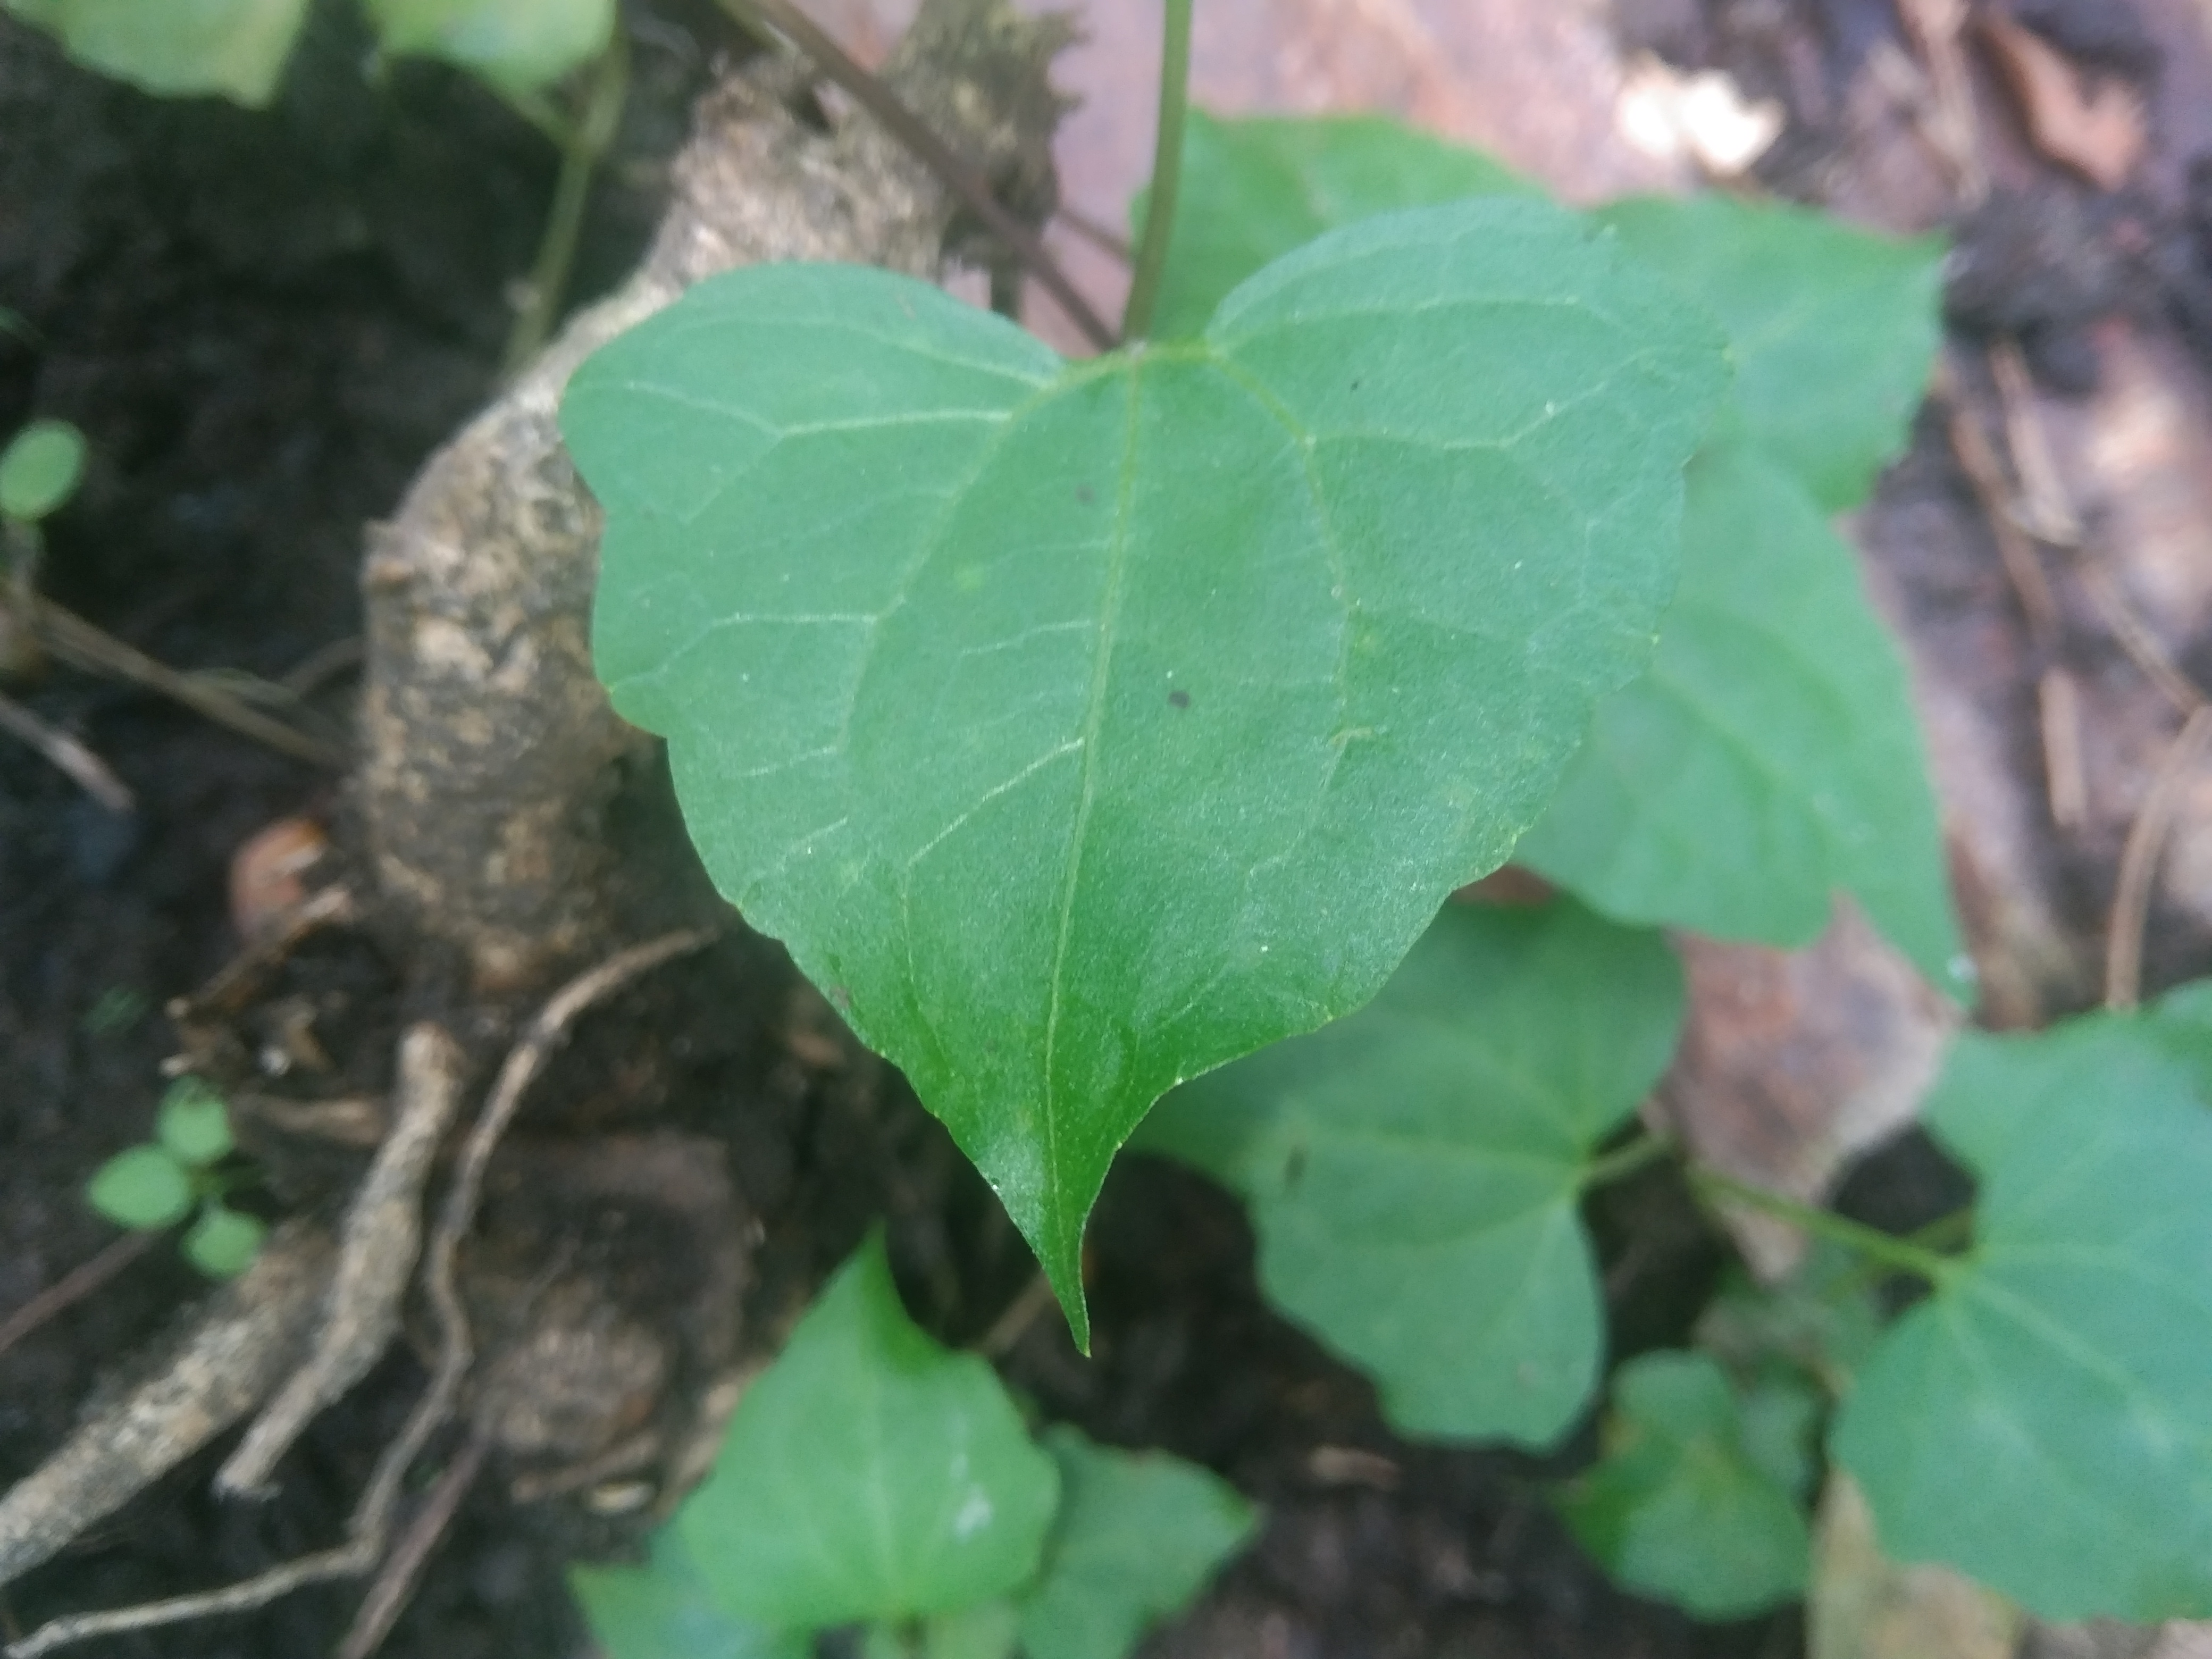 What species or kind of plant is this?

bitter vine
